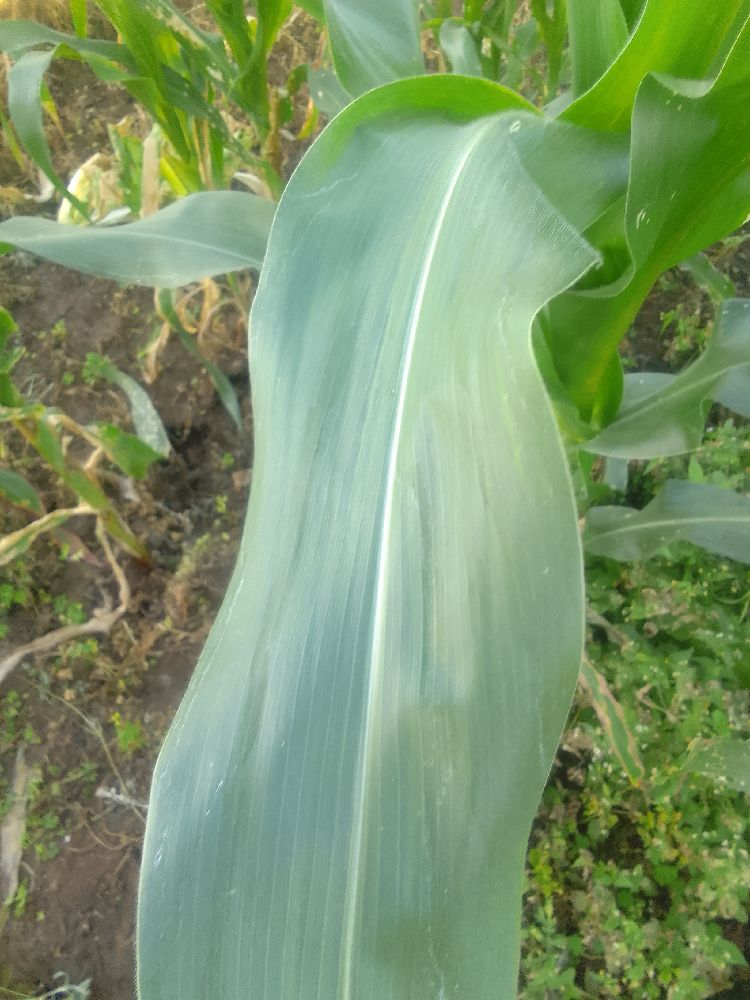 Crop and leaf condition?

maize, healthy
